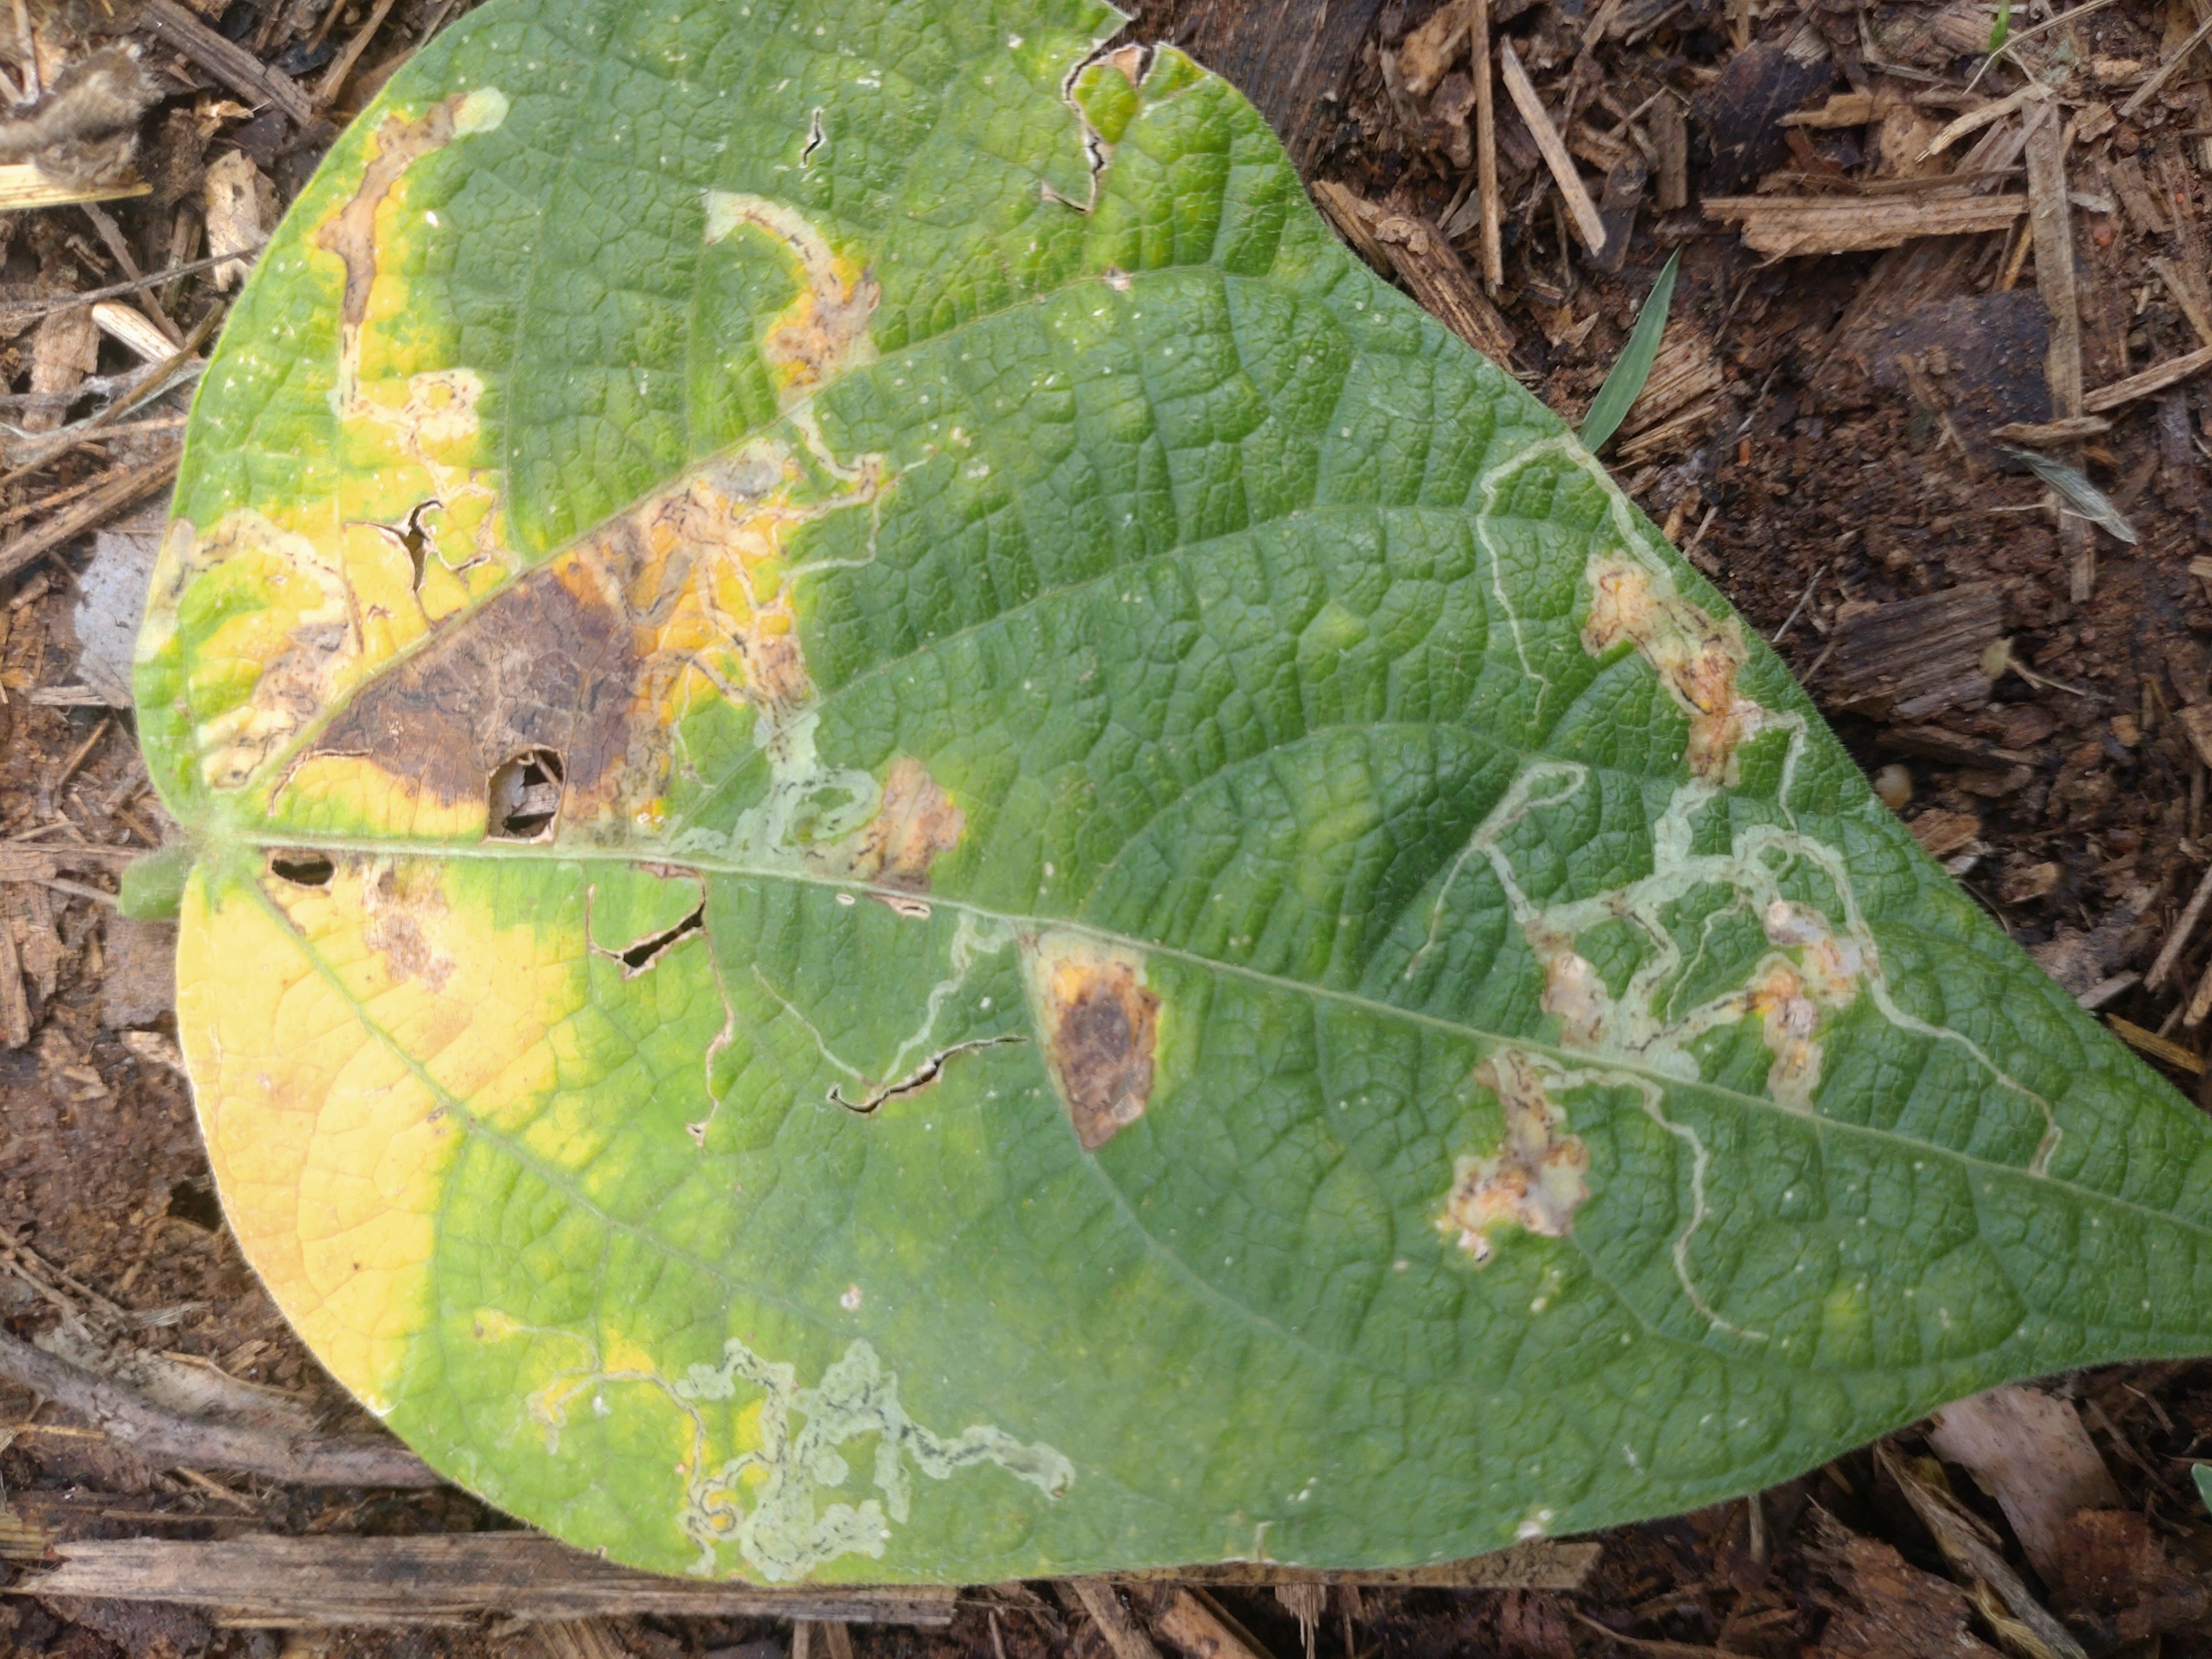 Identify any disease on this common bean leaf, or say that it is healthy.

anthracnose
